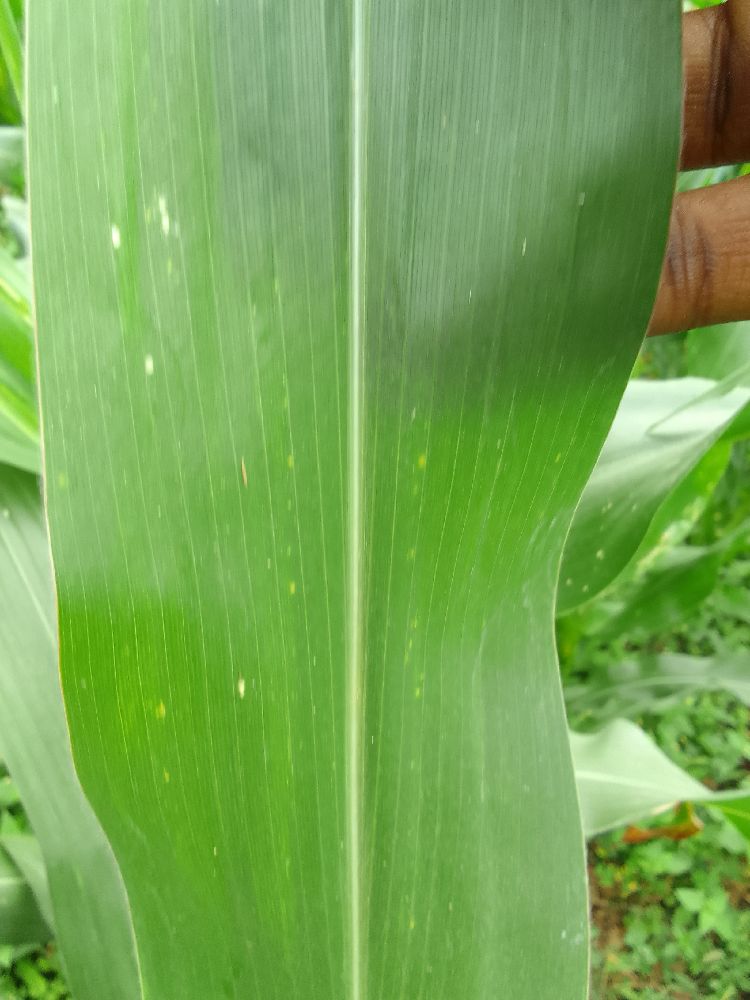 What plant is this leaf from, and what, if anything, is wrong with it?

maize, healthy
